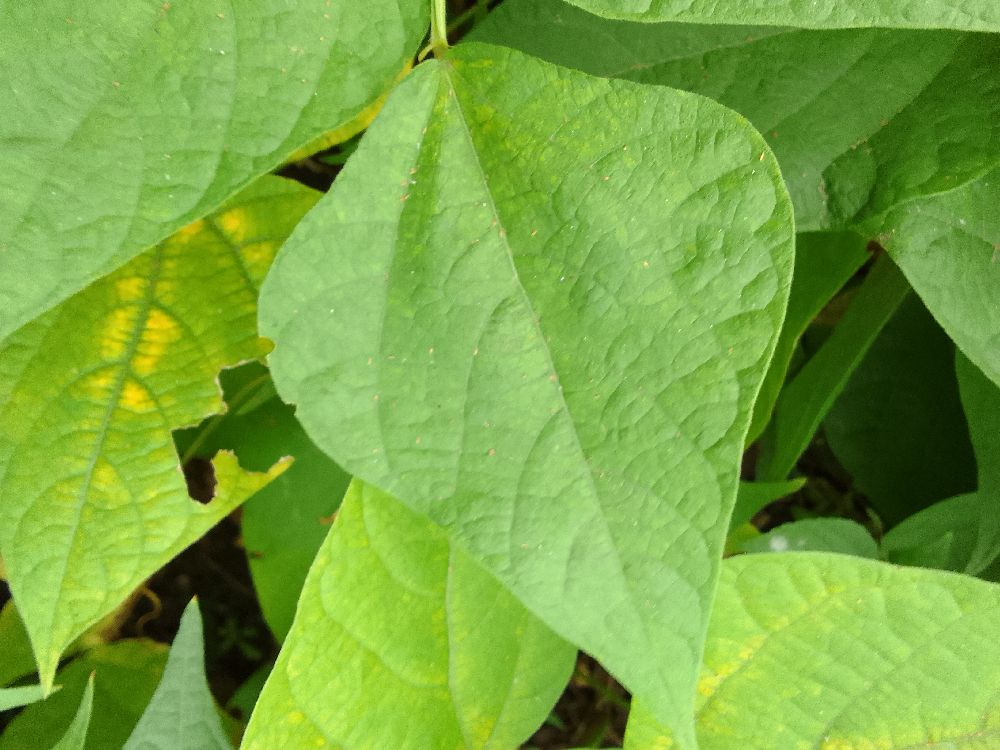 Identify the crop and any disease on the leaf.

common bean, healthy
